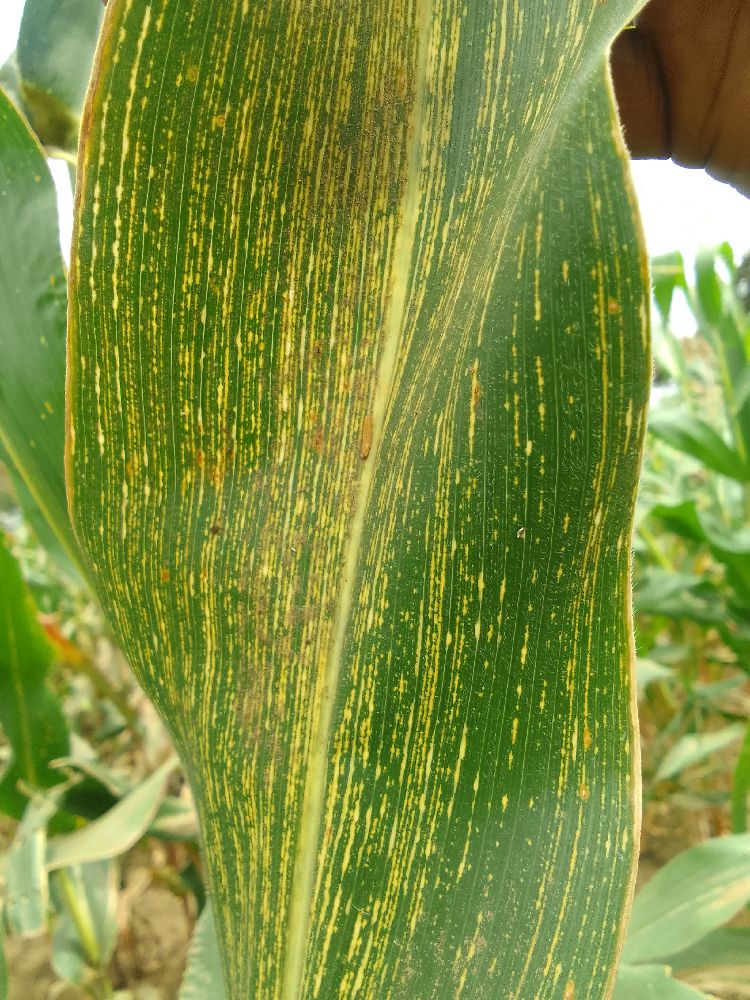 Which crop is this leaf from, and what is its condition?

maize, maize streak virus
